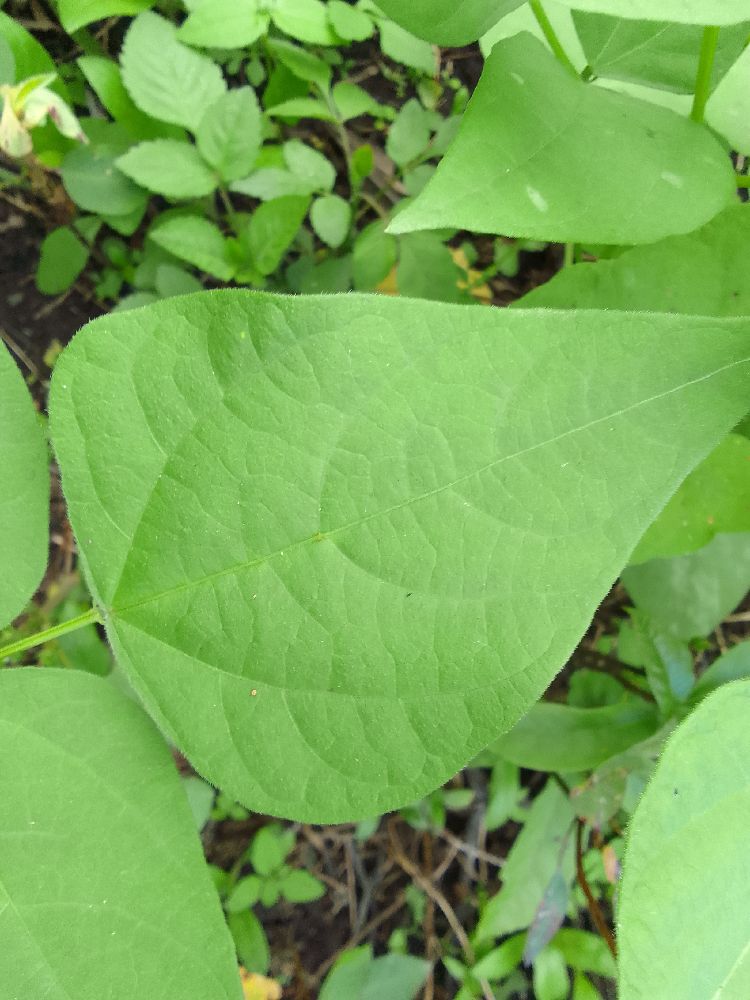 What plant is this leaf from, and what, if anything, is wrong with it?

common bean, healthy
